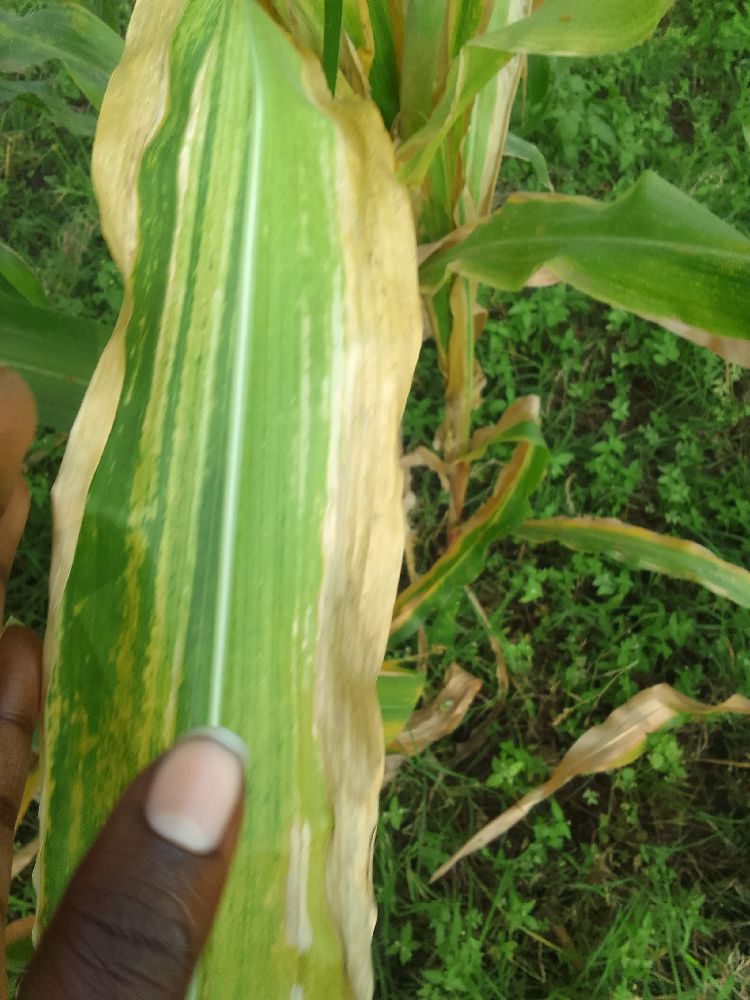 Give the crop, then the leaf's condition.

maize, maize lethal necrosis
